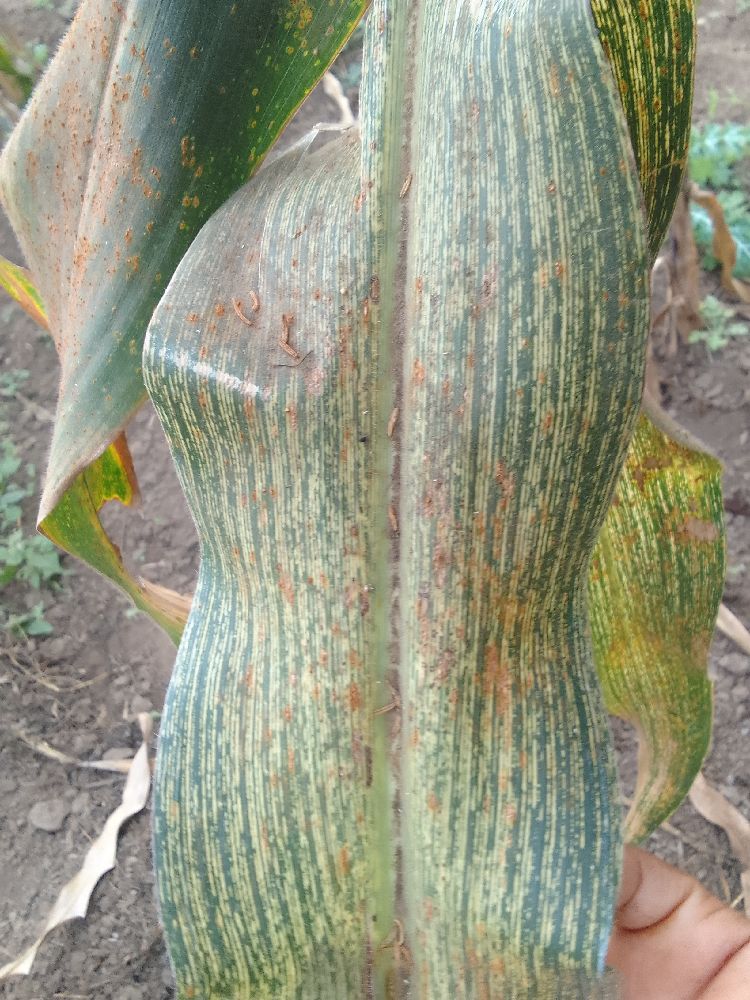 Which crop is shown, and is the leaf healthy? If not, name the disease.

maize, maize streak virus
